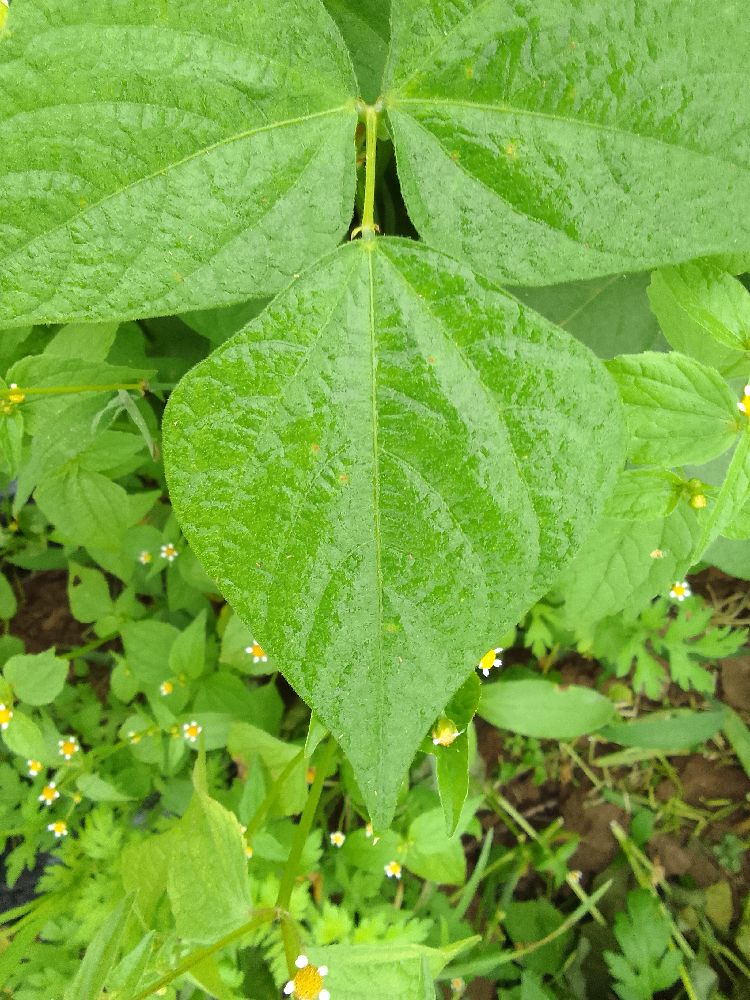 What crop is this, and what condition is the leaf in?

common bean, healthy
